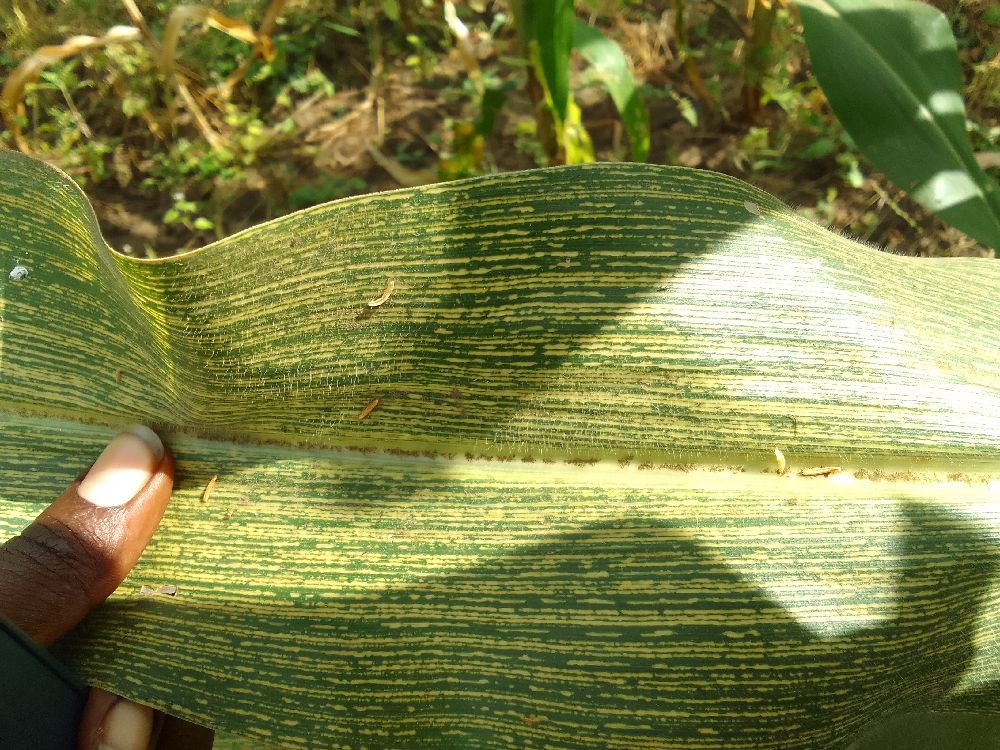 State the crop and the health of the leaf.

maize, maize streak virus
